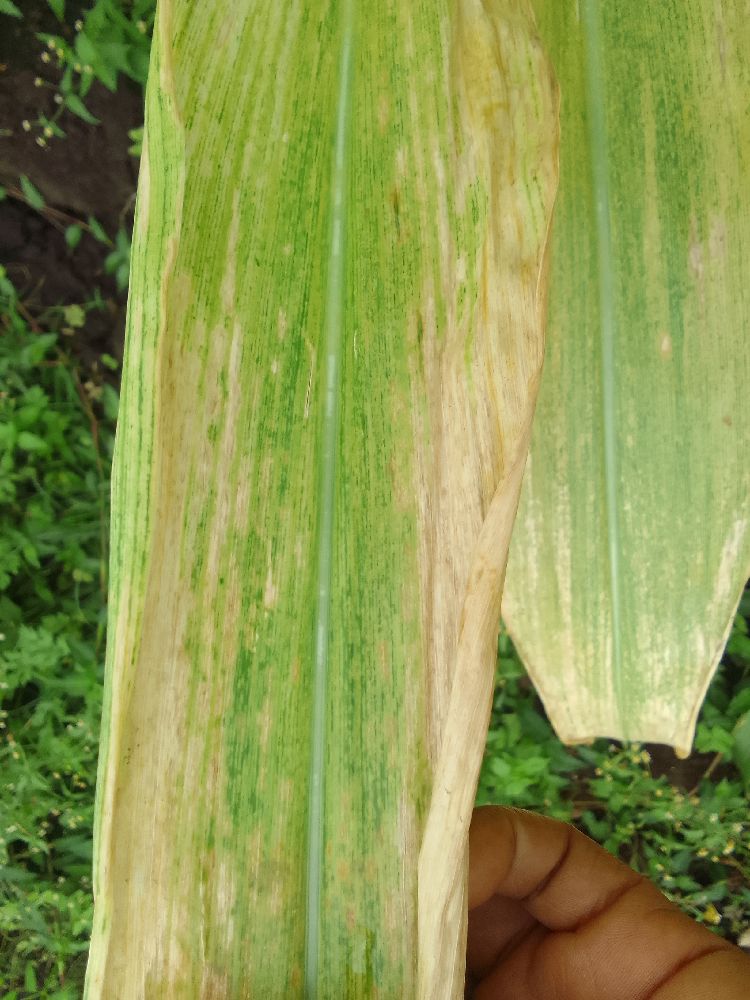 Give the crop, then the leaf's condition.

maize, maize lethal necrosis
